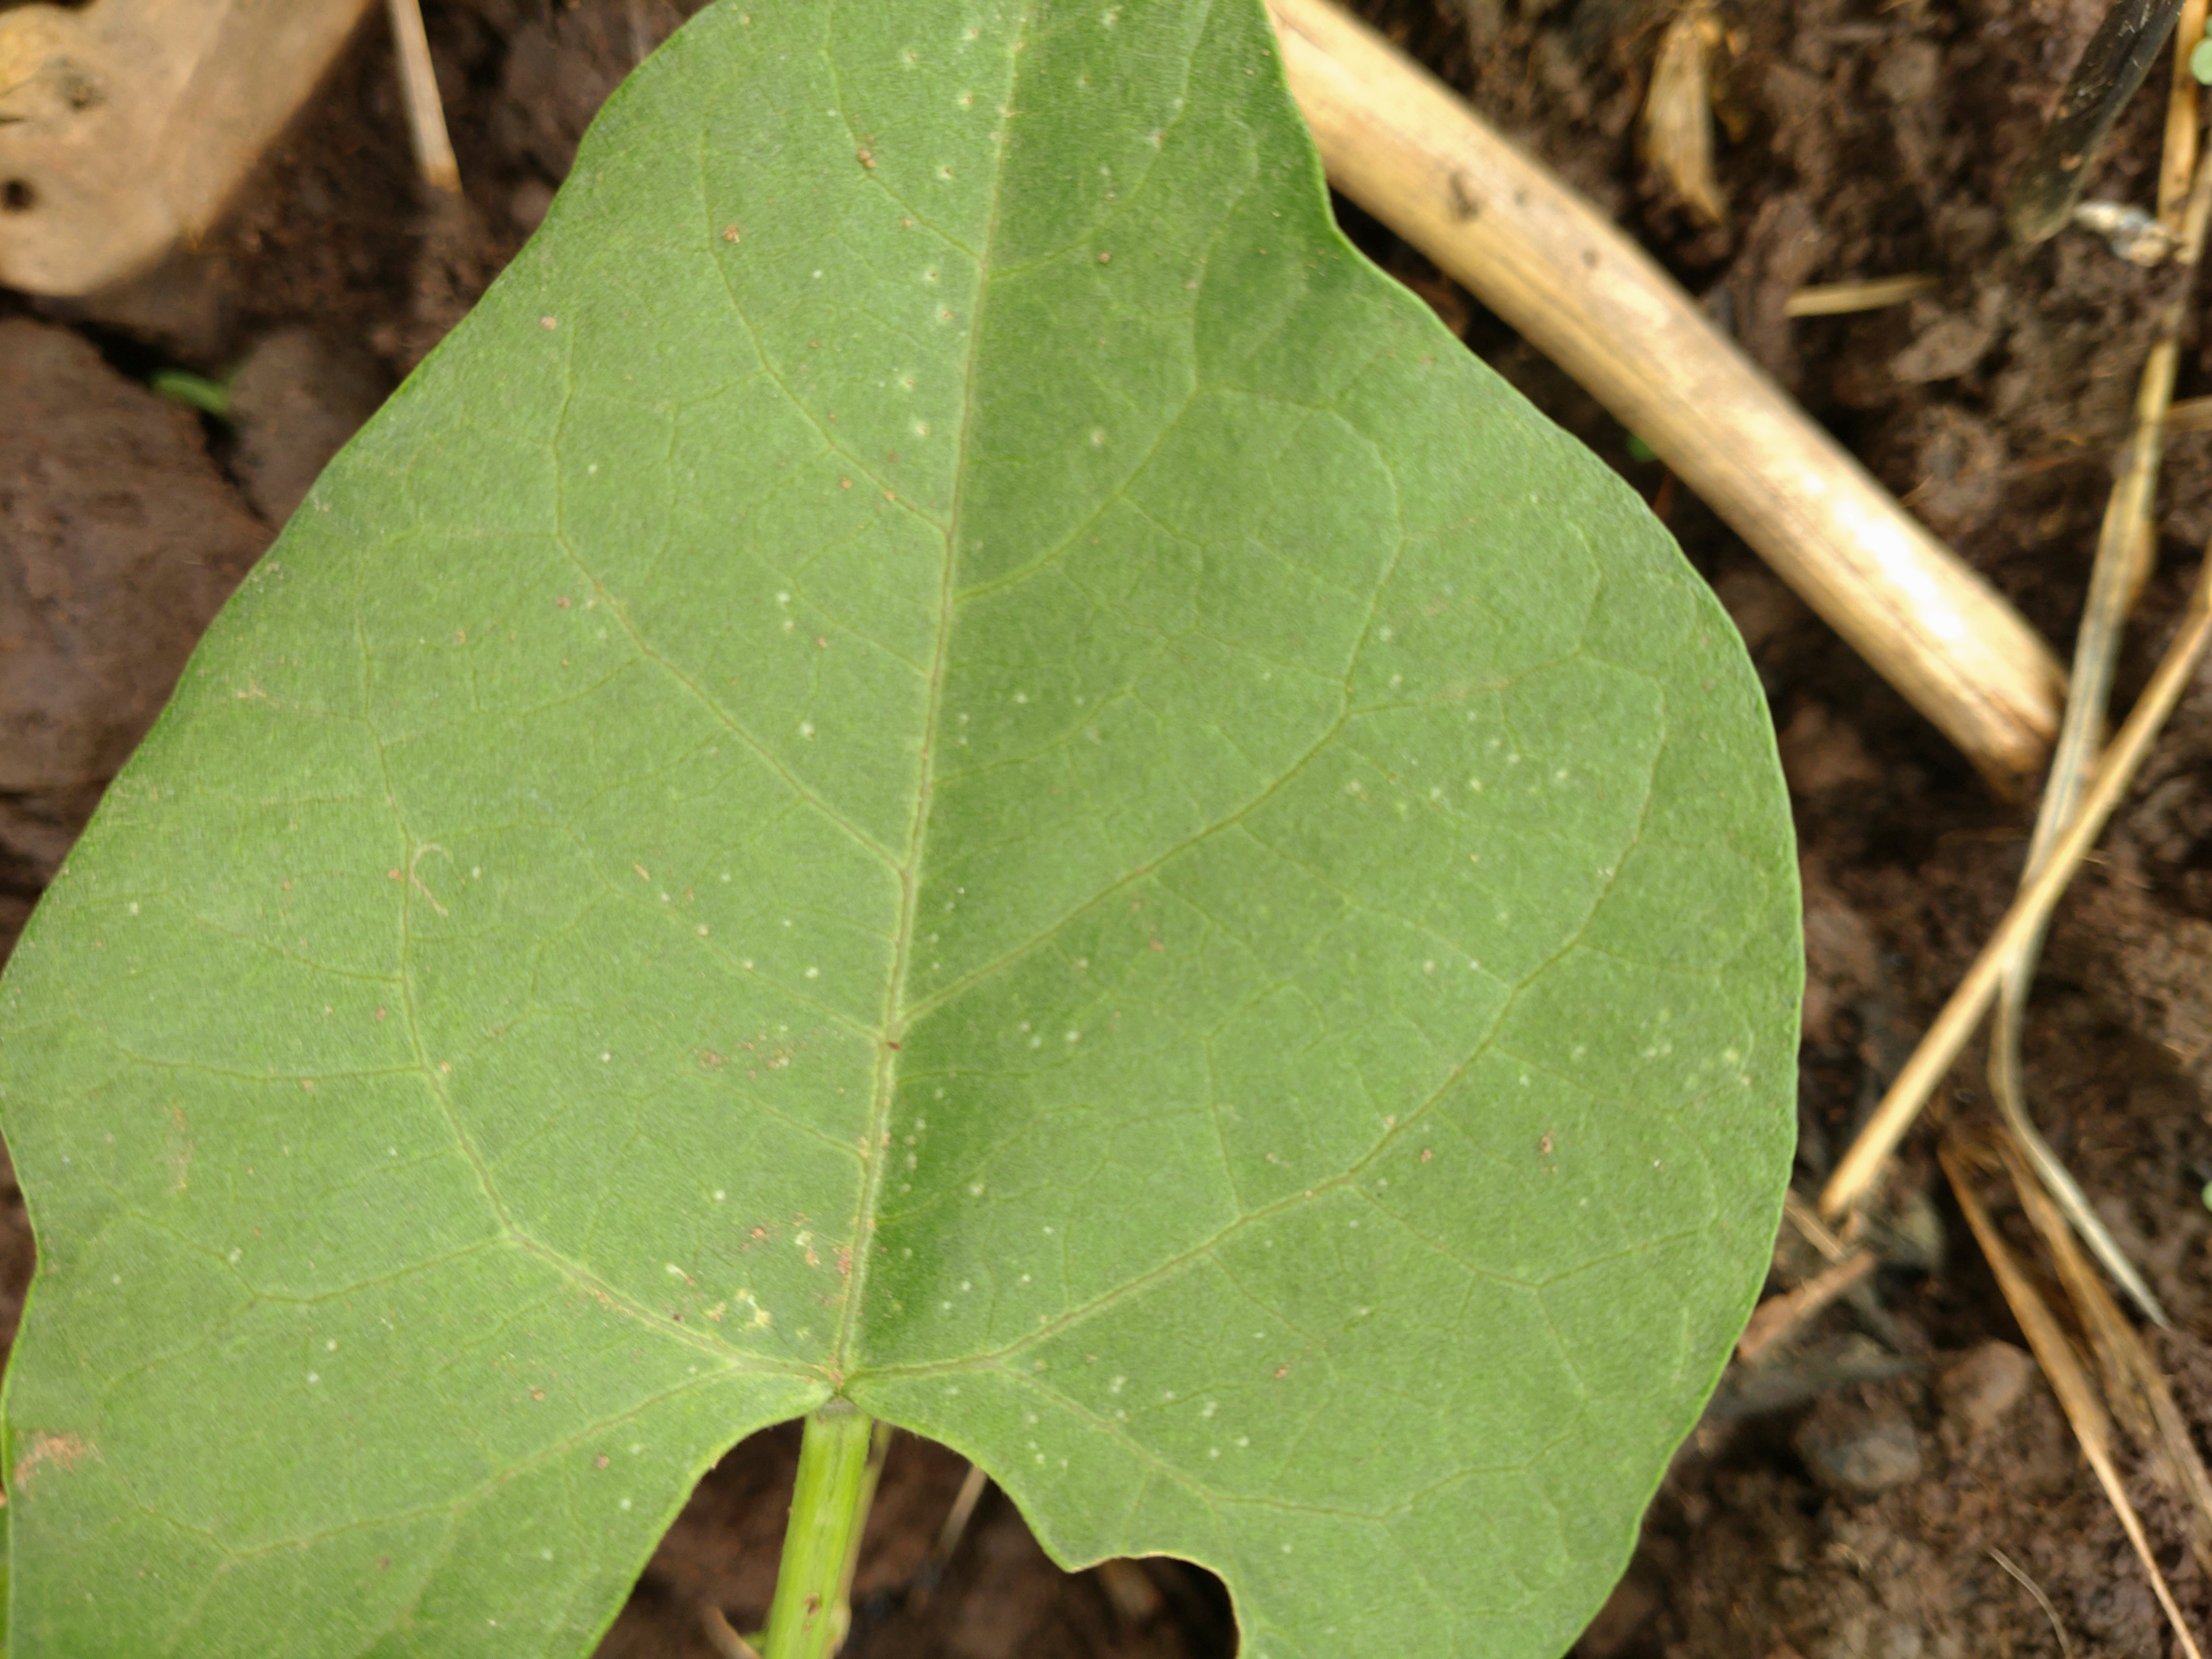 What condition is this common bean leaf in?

healthy
